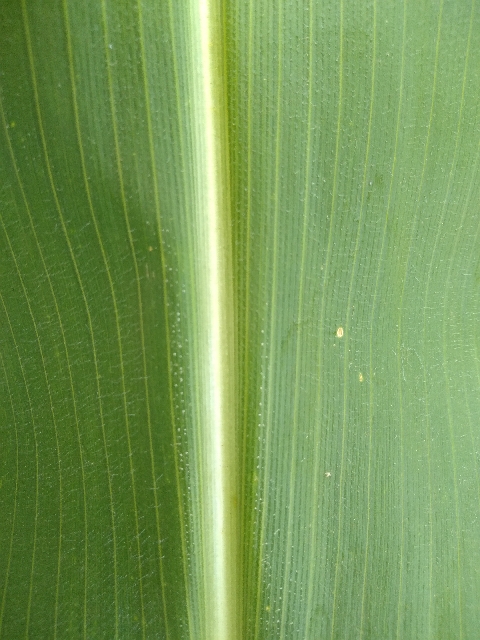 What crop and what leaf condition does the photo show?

maize, healthy
